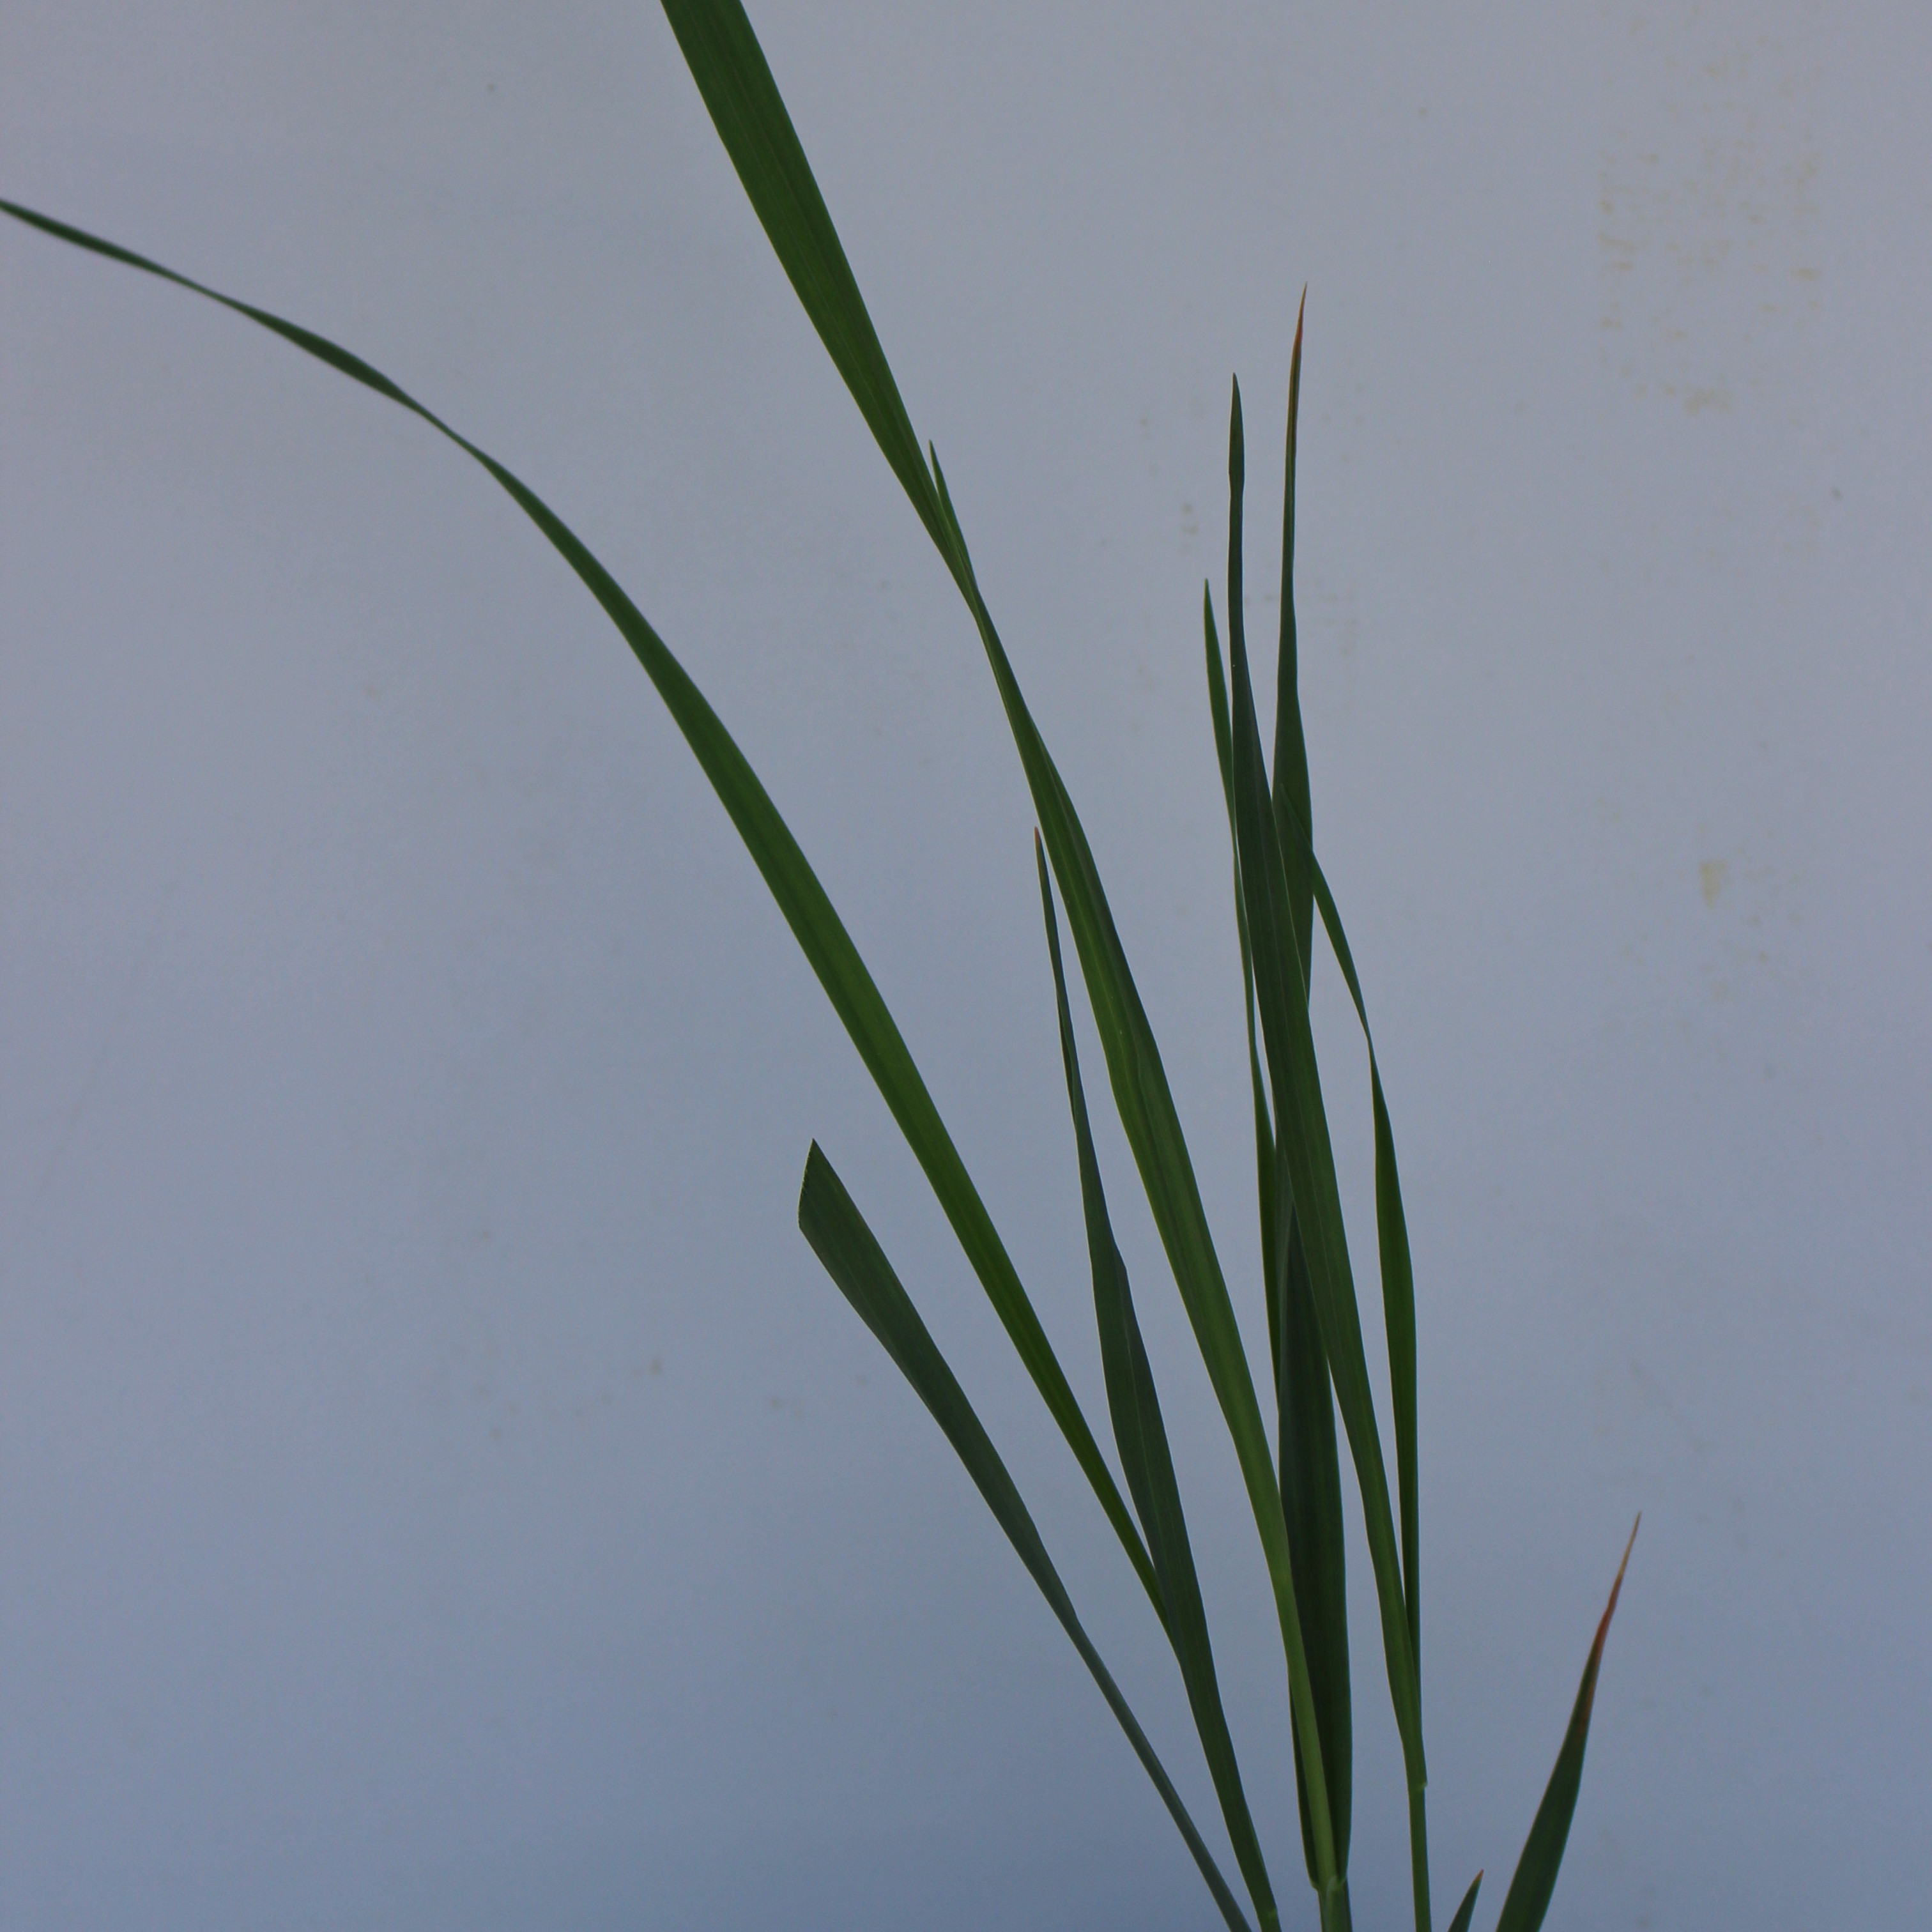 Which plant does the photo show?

Avena sterilis
